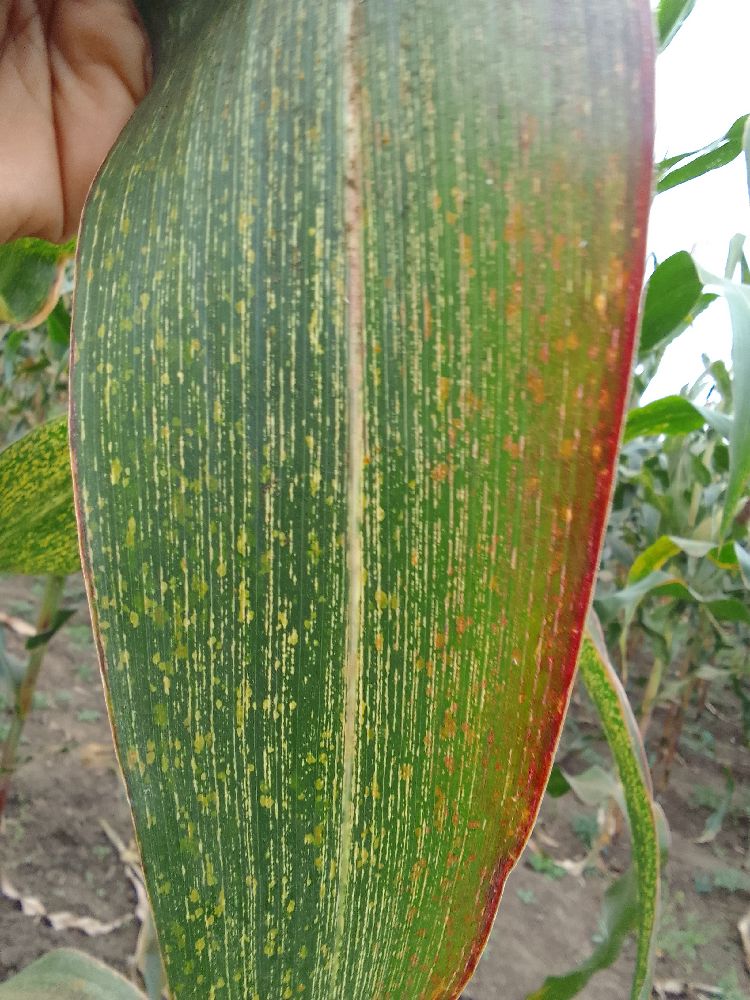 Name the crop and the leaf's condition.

maize, maize streak virus
